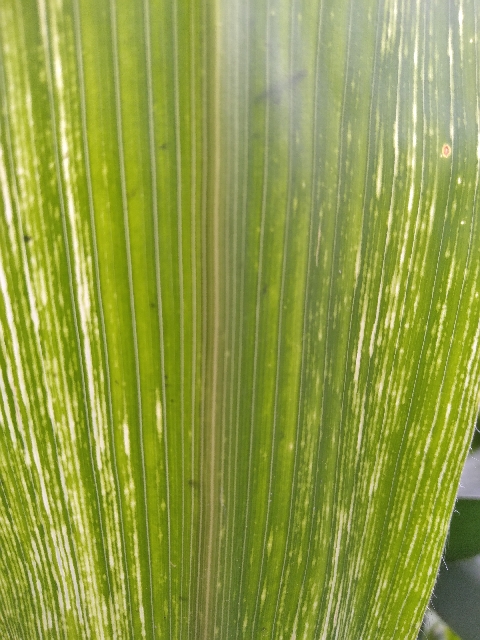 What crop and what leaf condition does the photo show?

maize, maize streak virus
